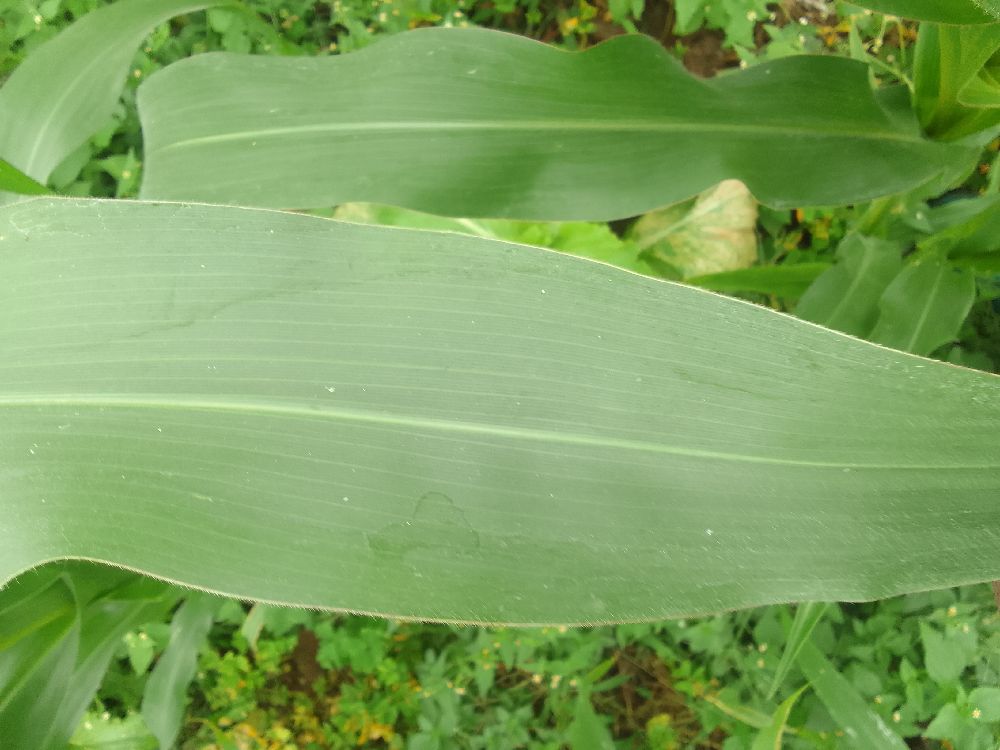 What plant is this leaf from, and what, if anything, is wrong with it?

maize, healthy
